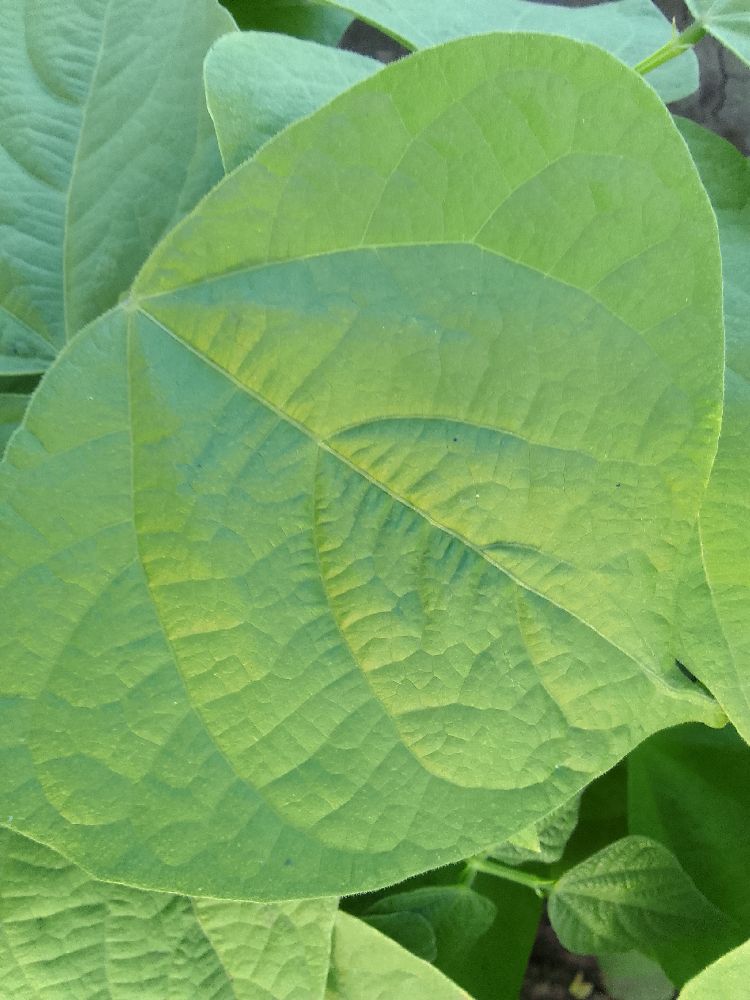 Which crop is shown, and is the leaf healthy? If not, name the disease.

common bean, healthy
